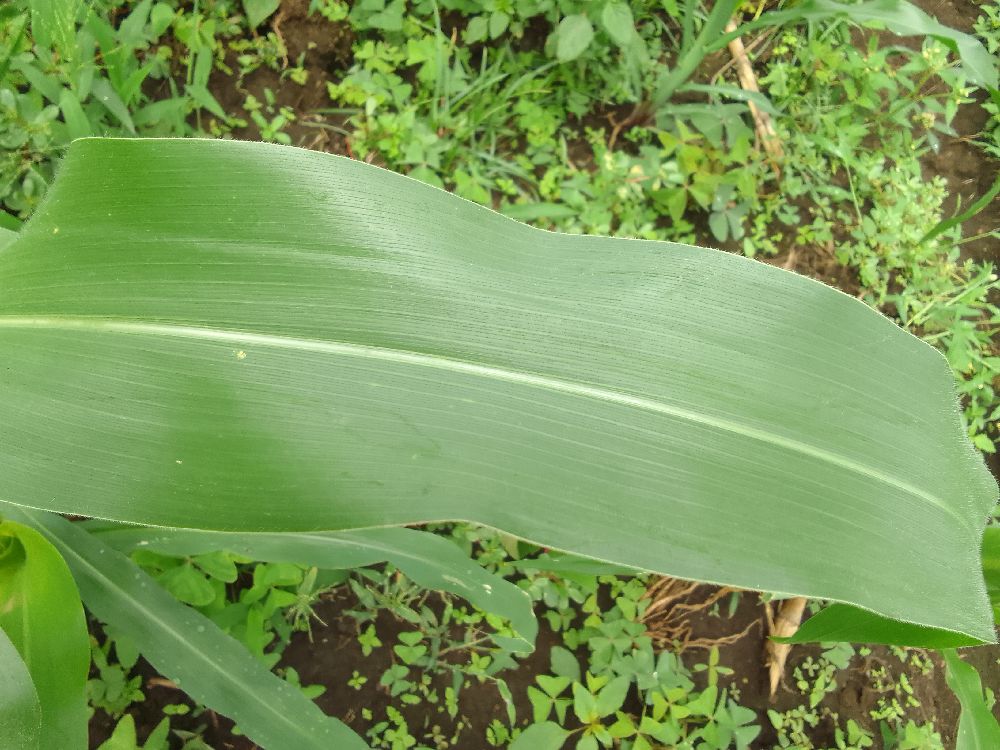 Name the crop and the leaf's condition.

maize, healthy
